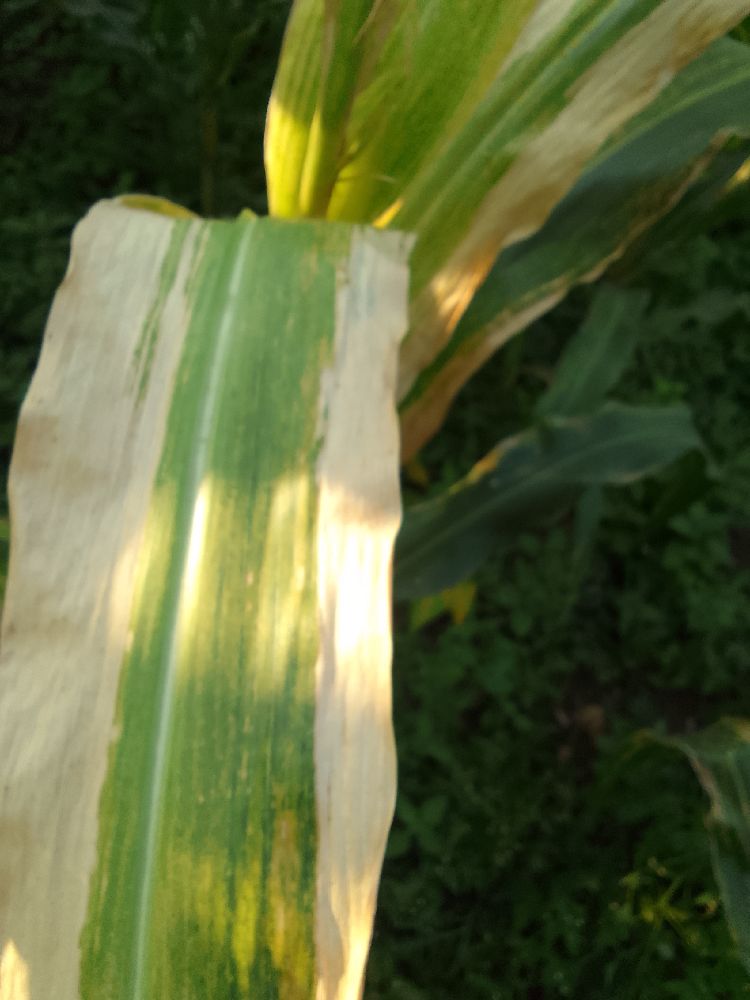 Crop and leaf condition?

maize, maize lethal necrosis
